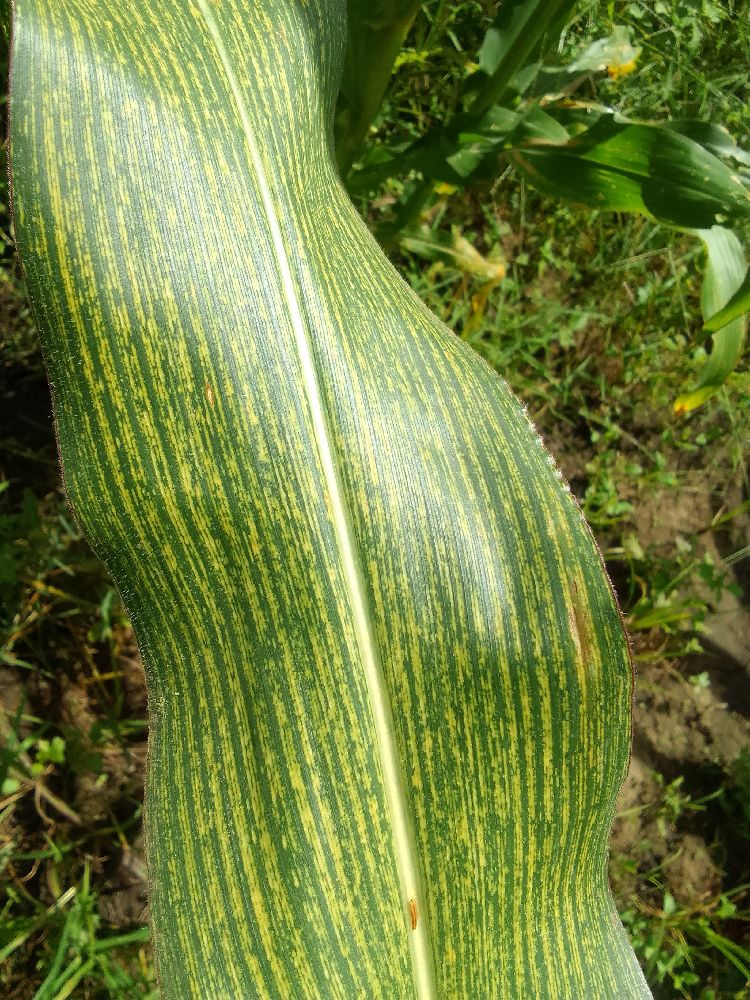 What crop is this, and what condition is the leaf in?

maize, maize streak virus
